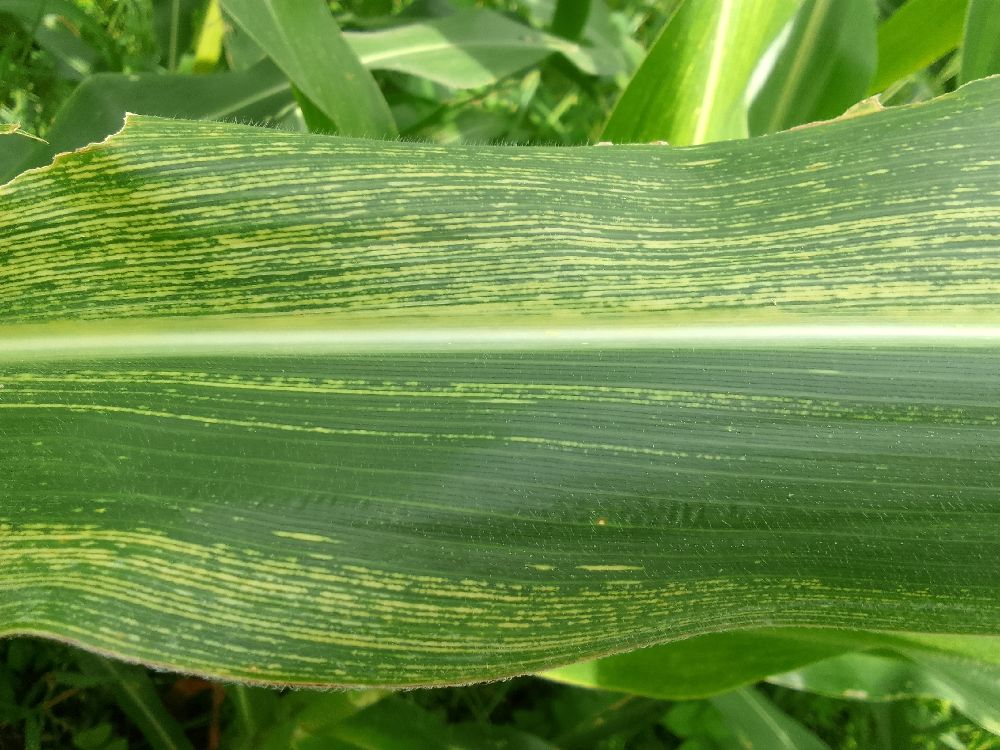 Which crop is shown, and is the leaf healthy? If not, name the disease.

maize, maize streak virus
